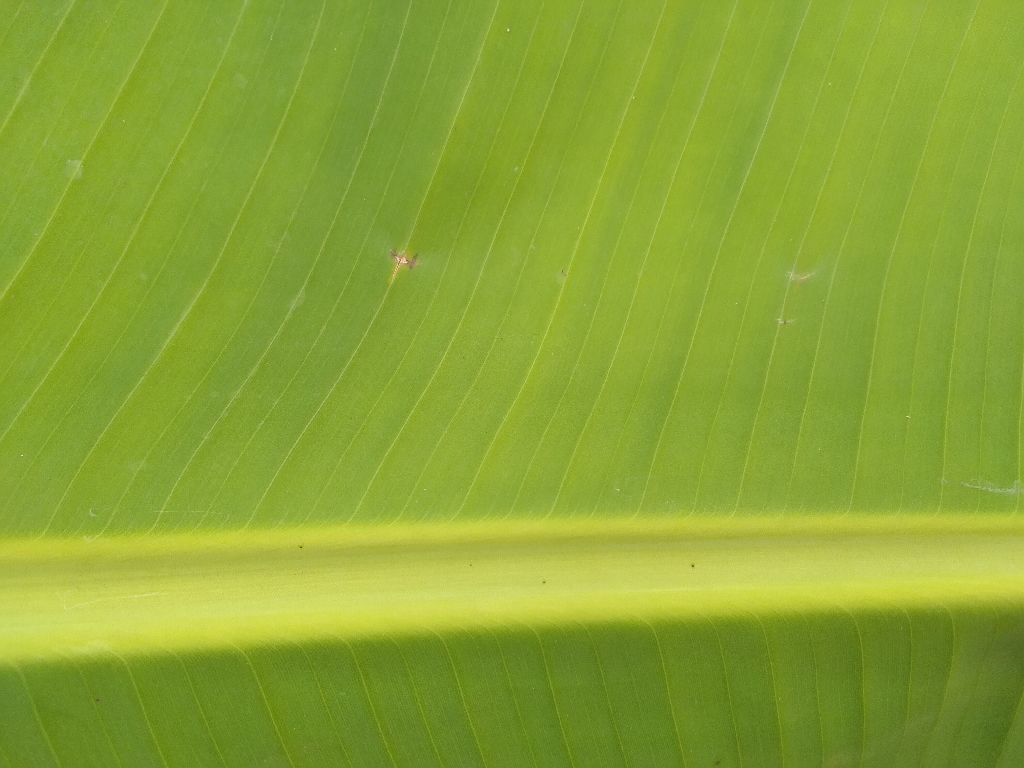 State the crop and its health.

banana, healthy
